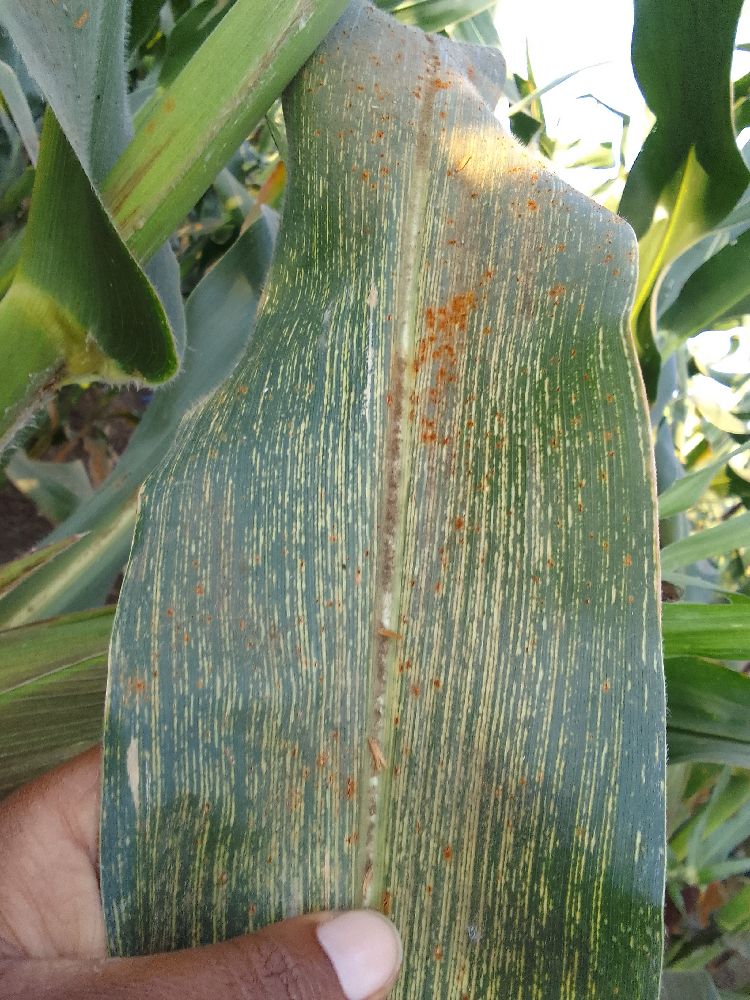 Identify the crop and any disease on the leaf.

maize, maize streak virus
